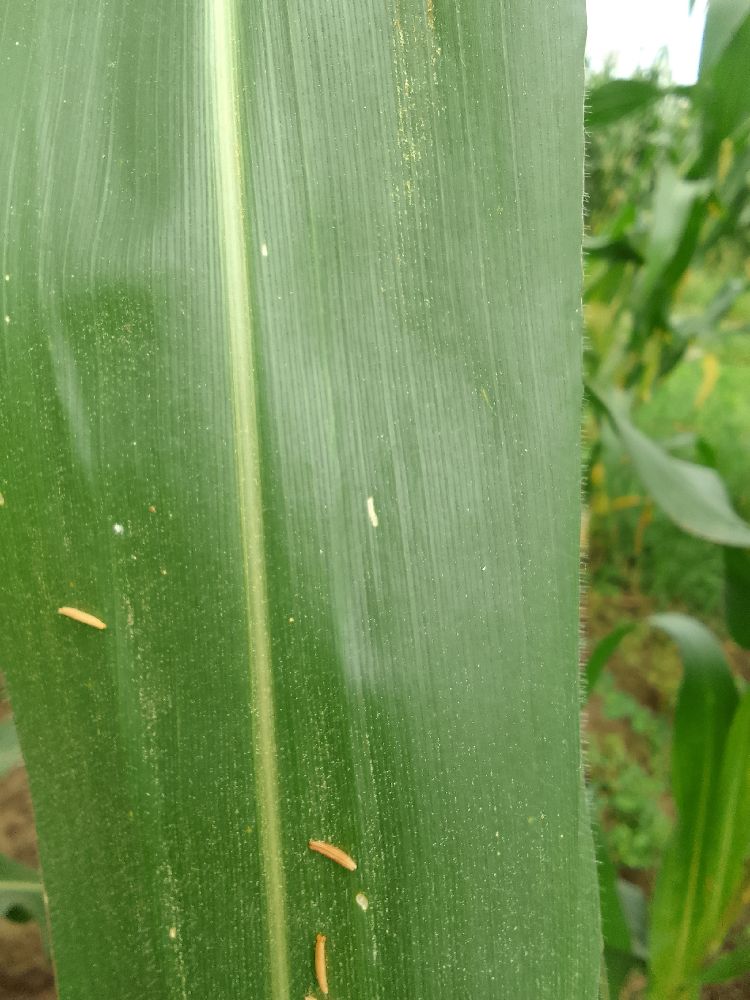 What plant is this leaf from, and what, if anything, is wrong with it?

maize, healthy
